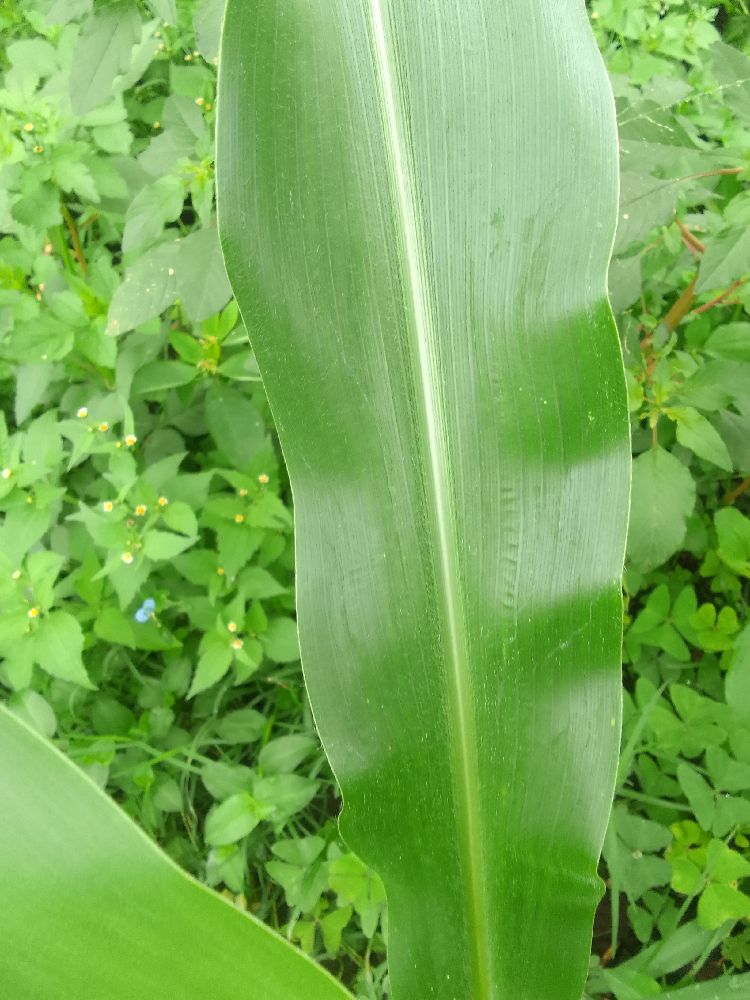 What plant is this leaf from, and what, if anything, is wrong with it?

maize, healthy
